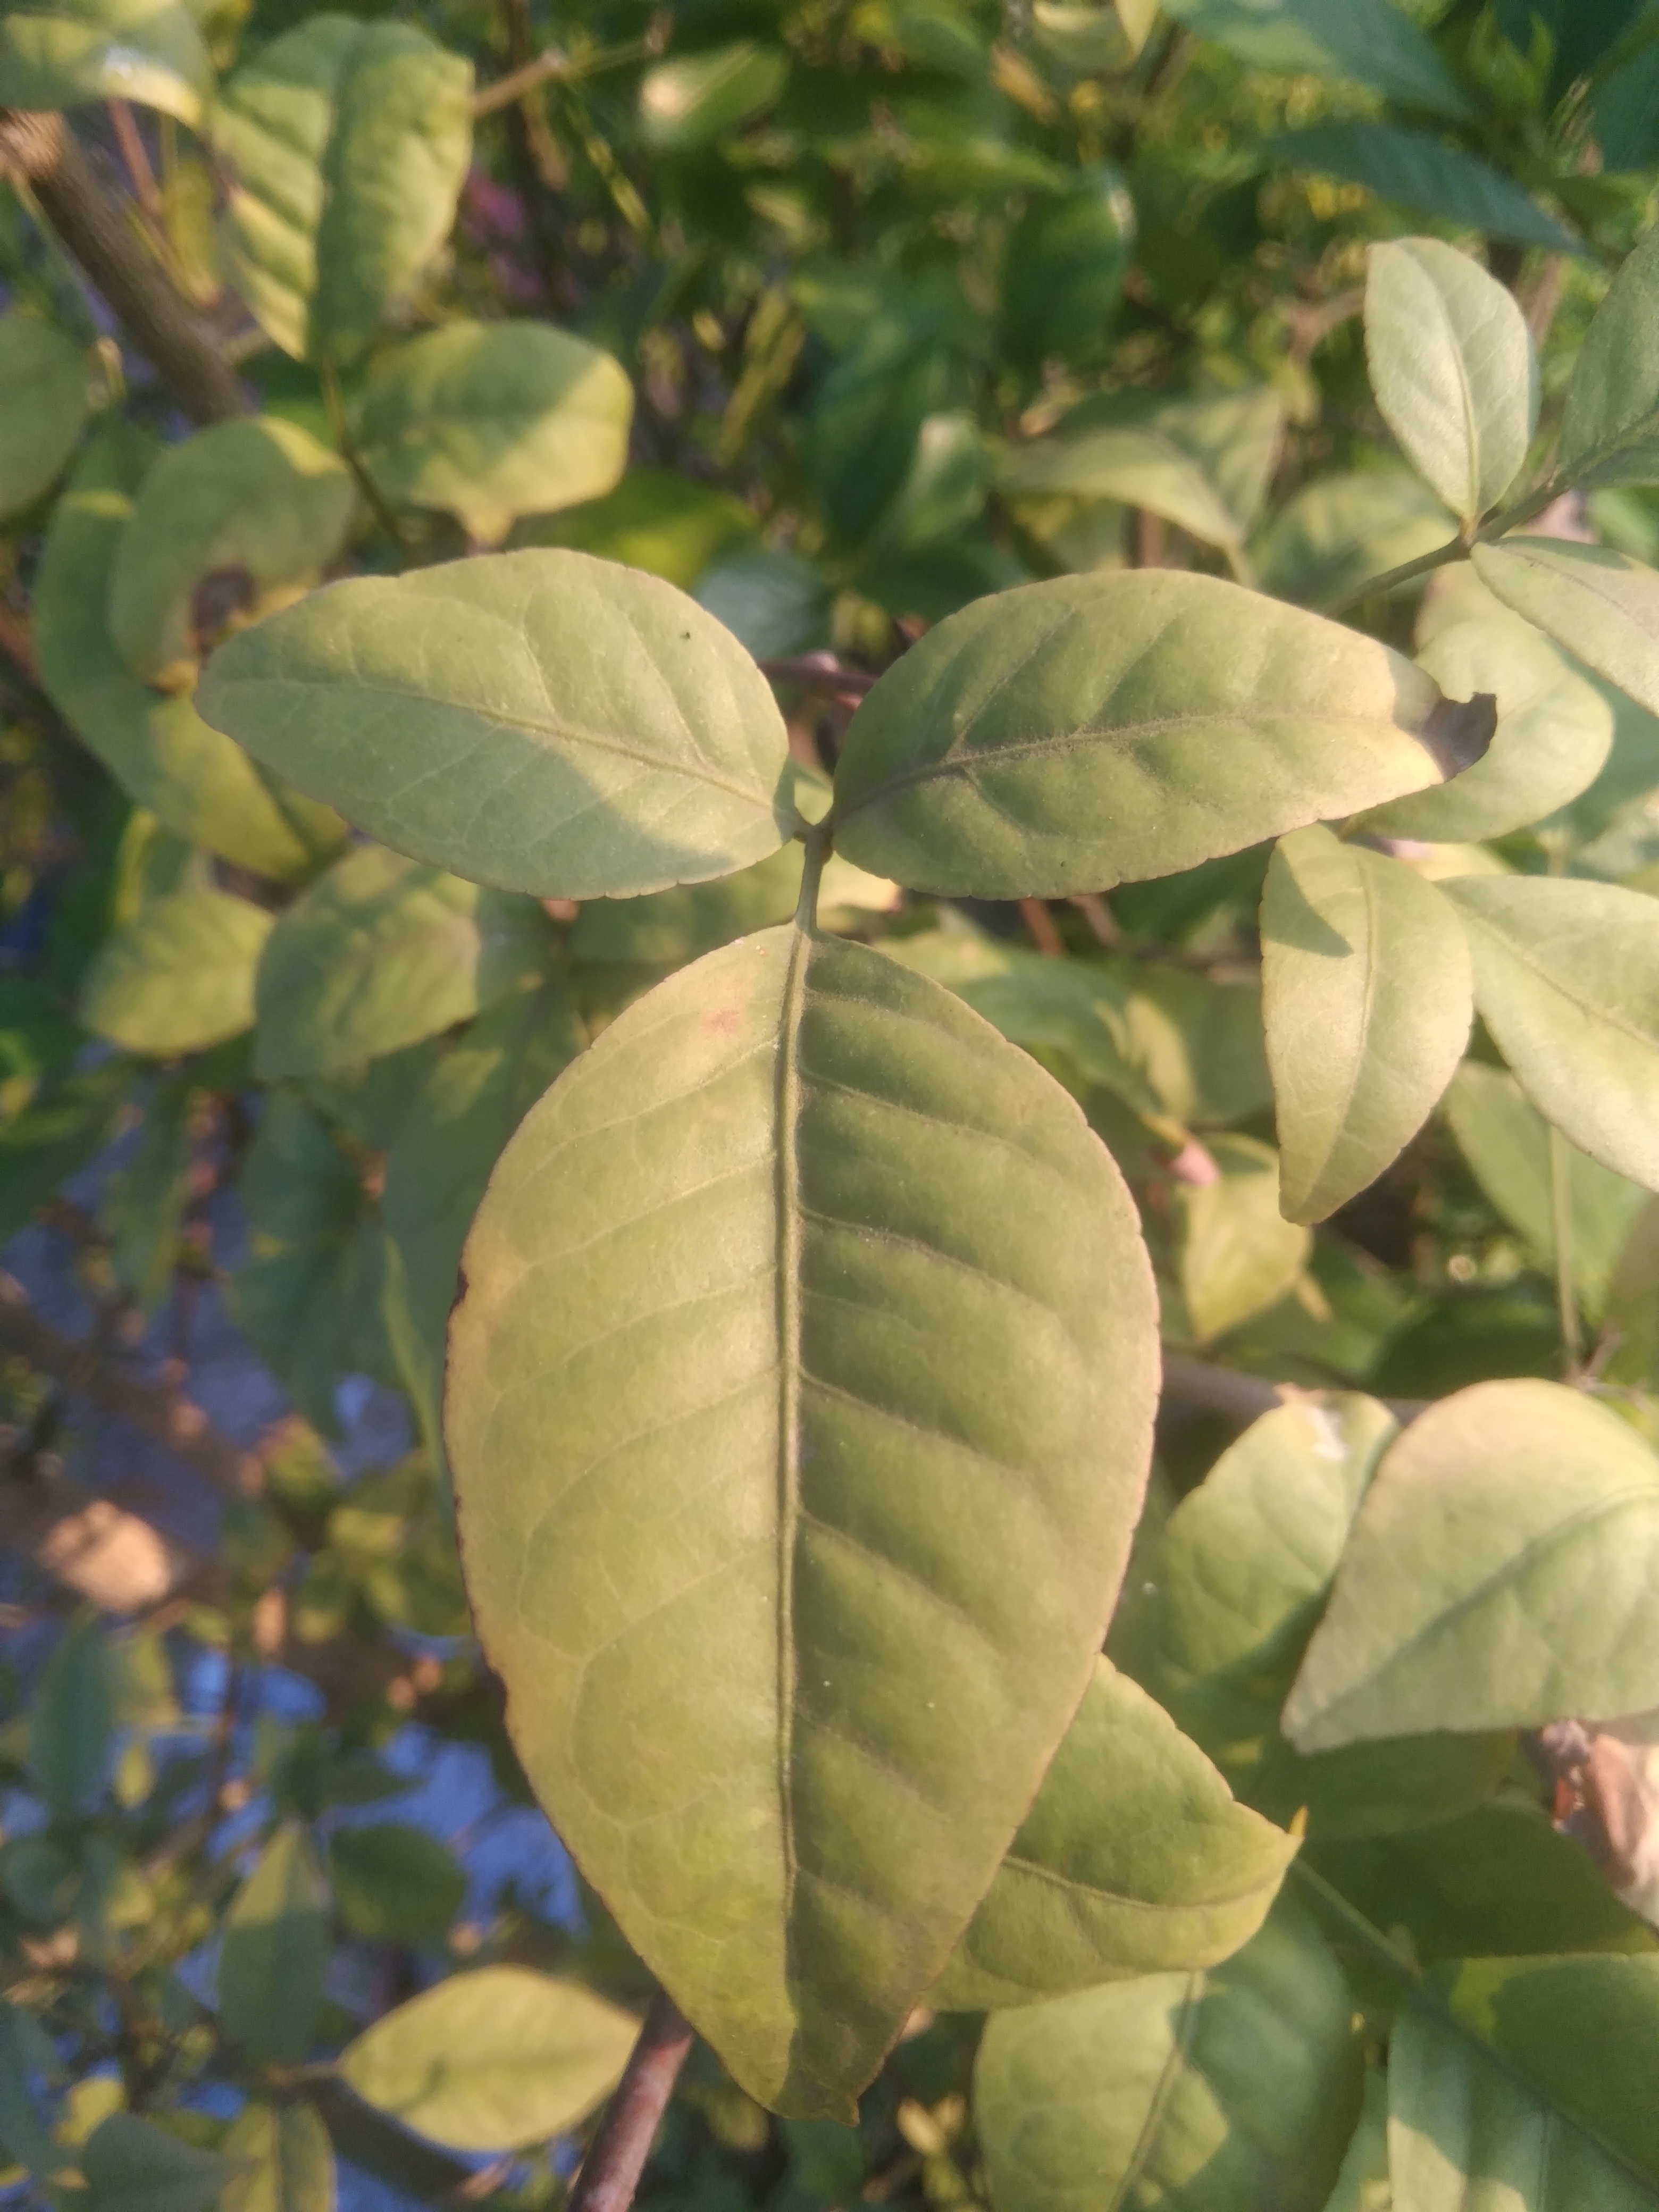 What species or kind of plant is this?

wood apple
